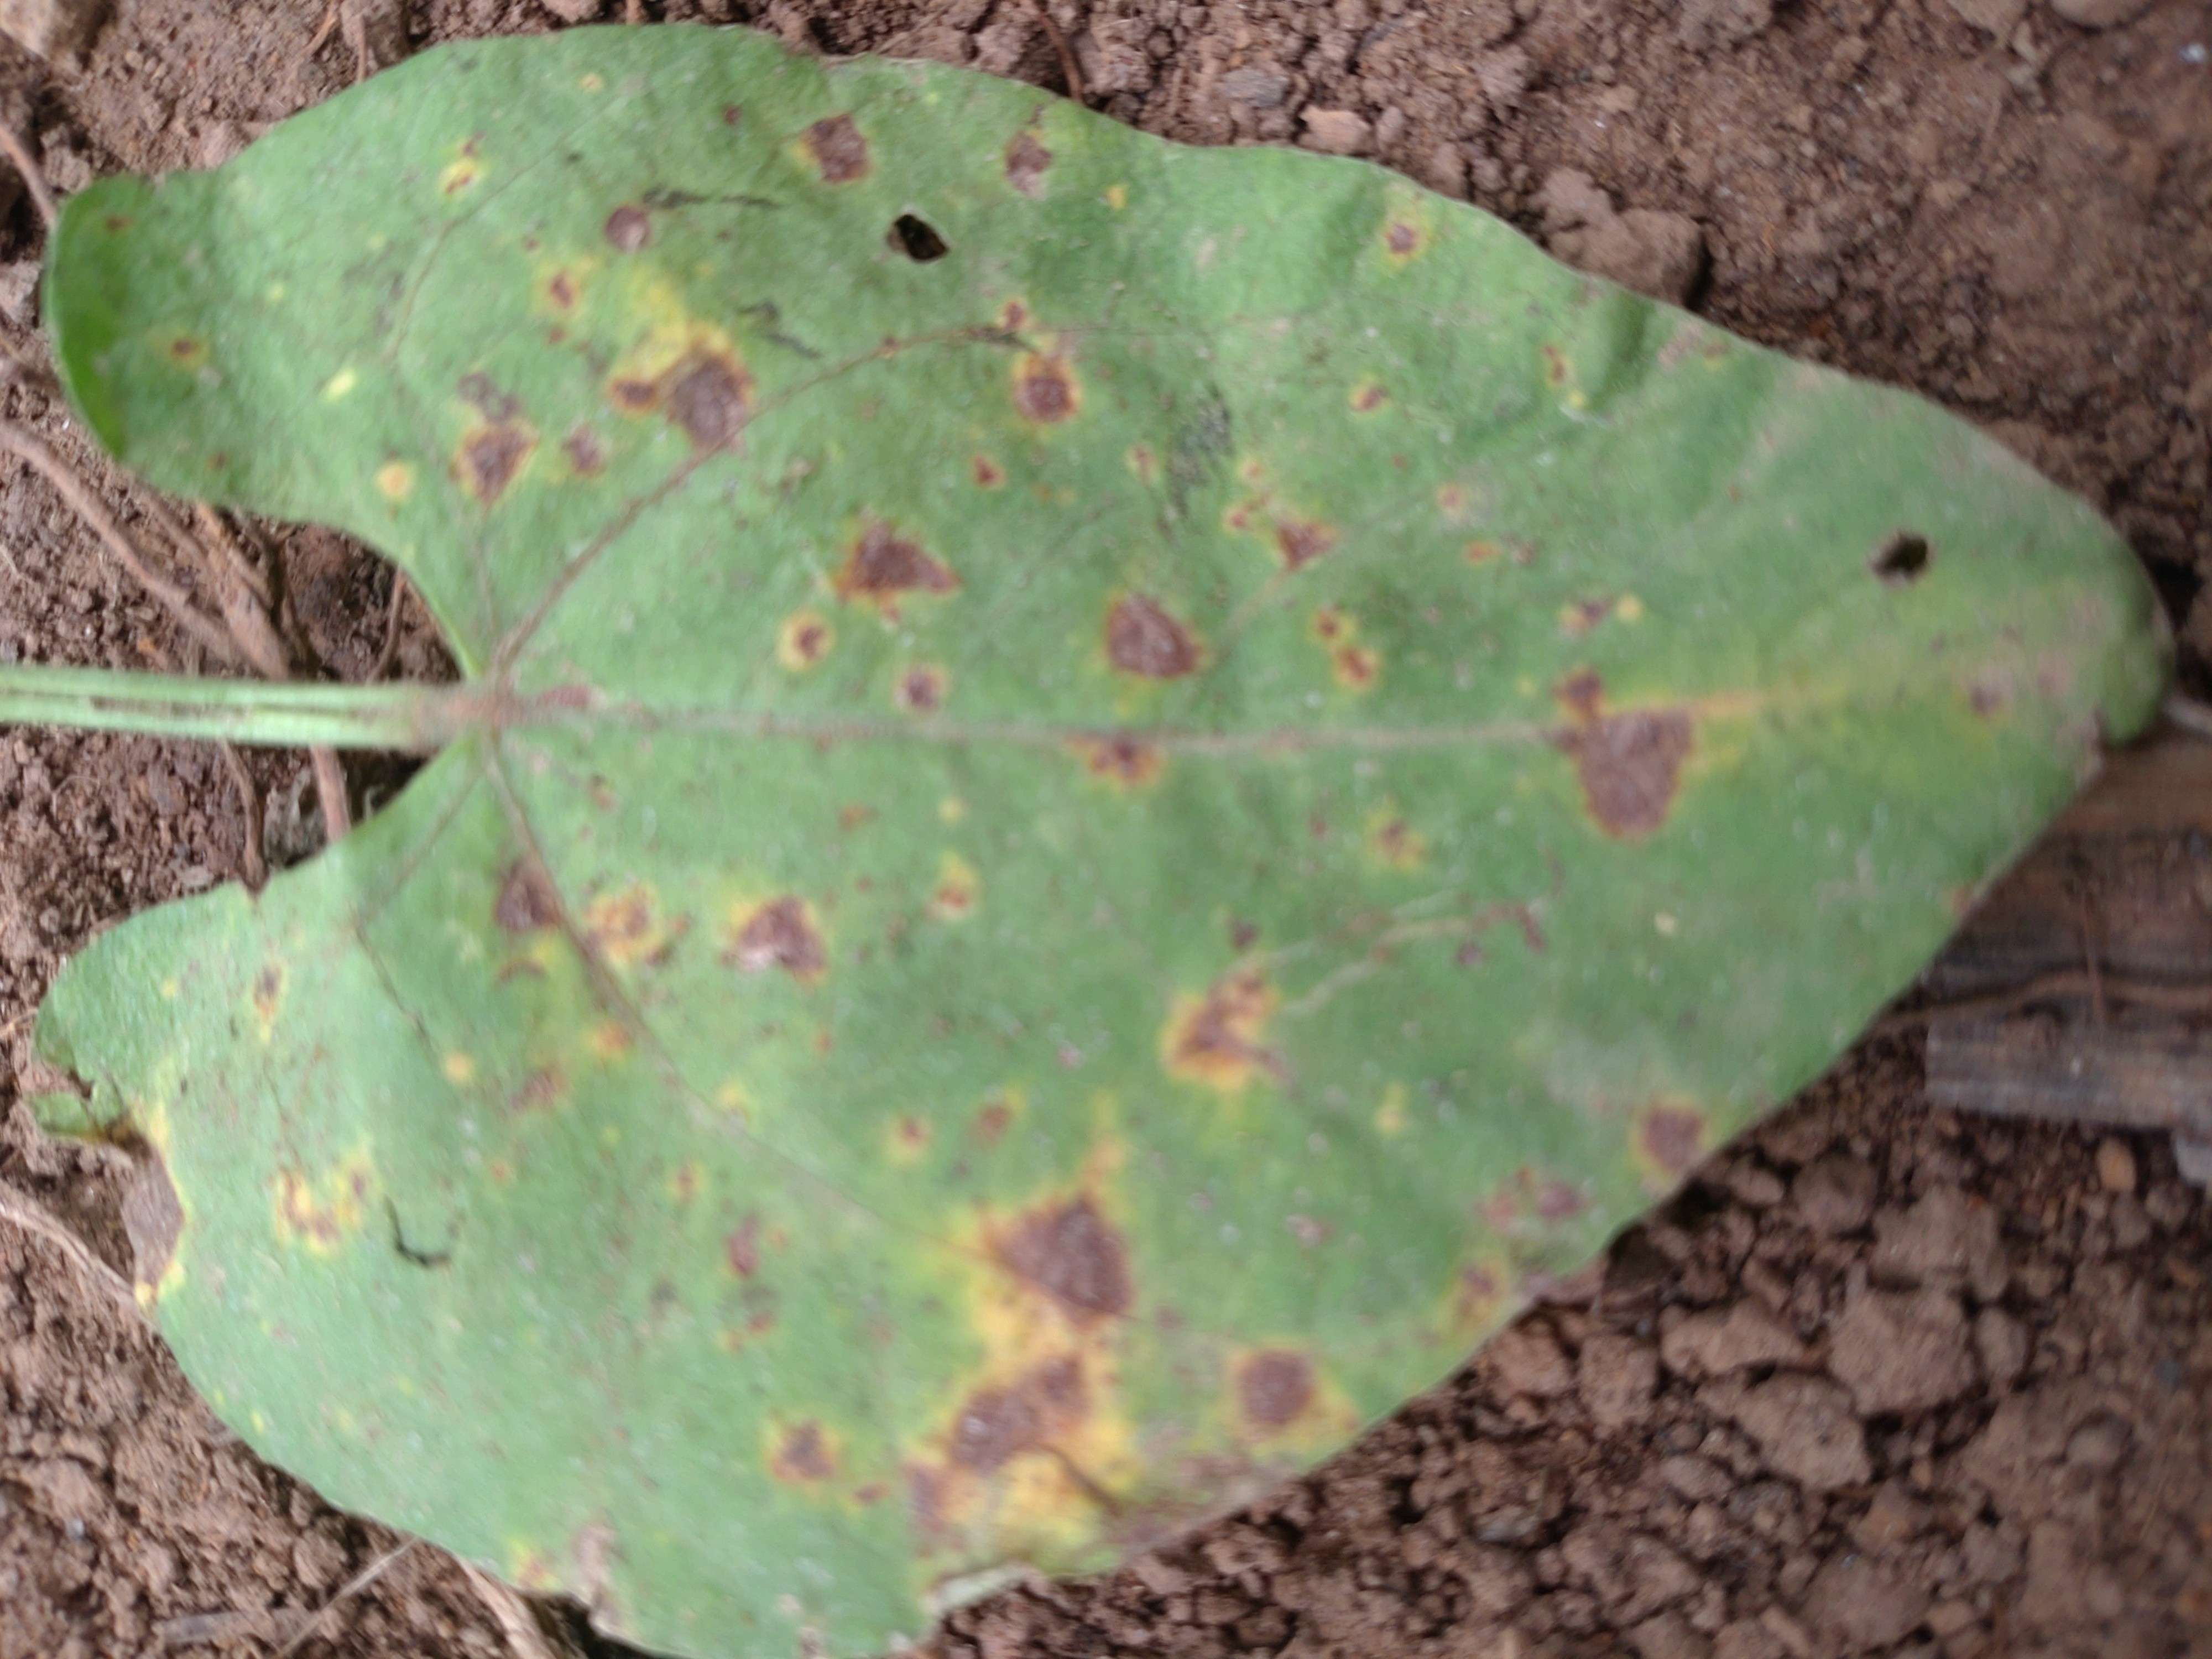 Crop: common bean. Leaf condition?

rust
